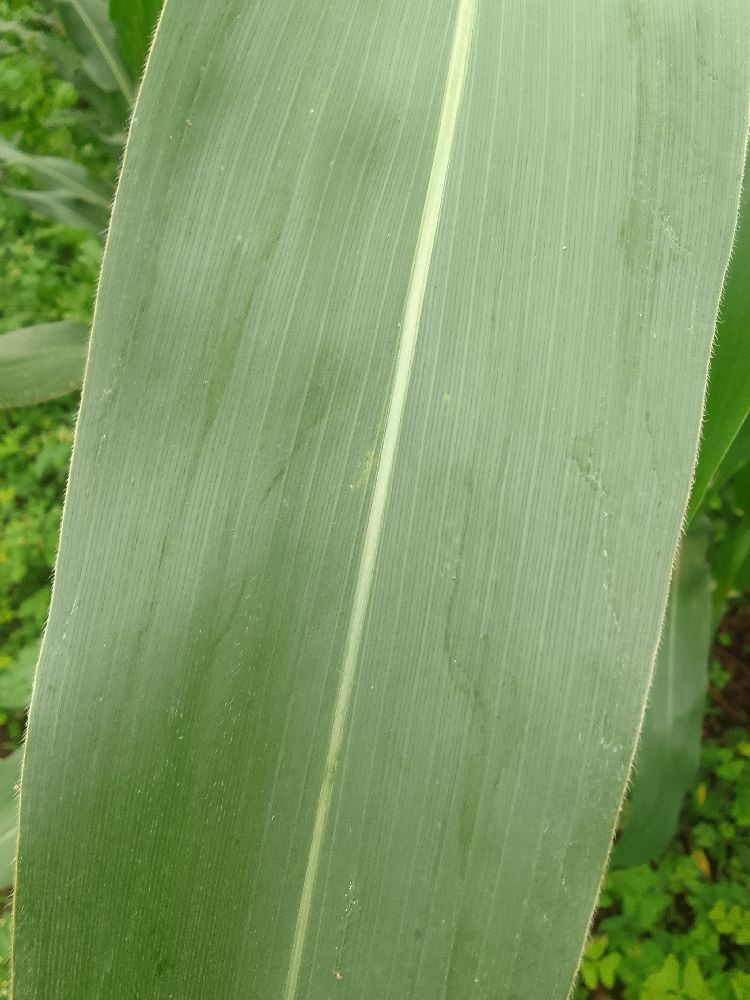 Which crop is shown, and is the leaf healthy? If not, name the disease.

maize, healthy
